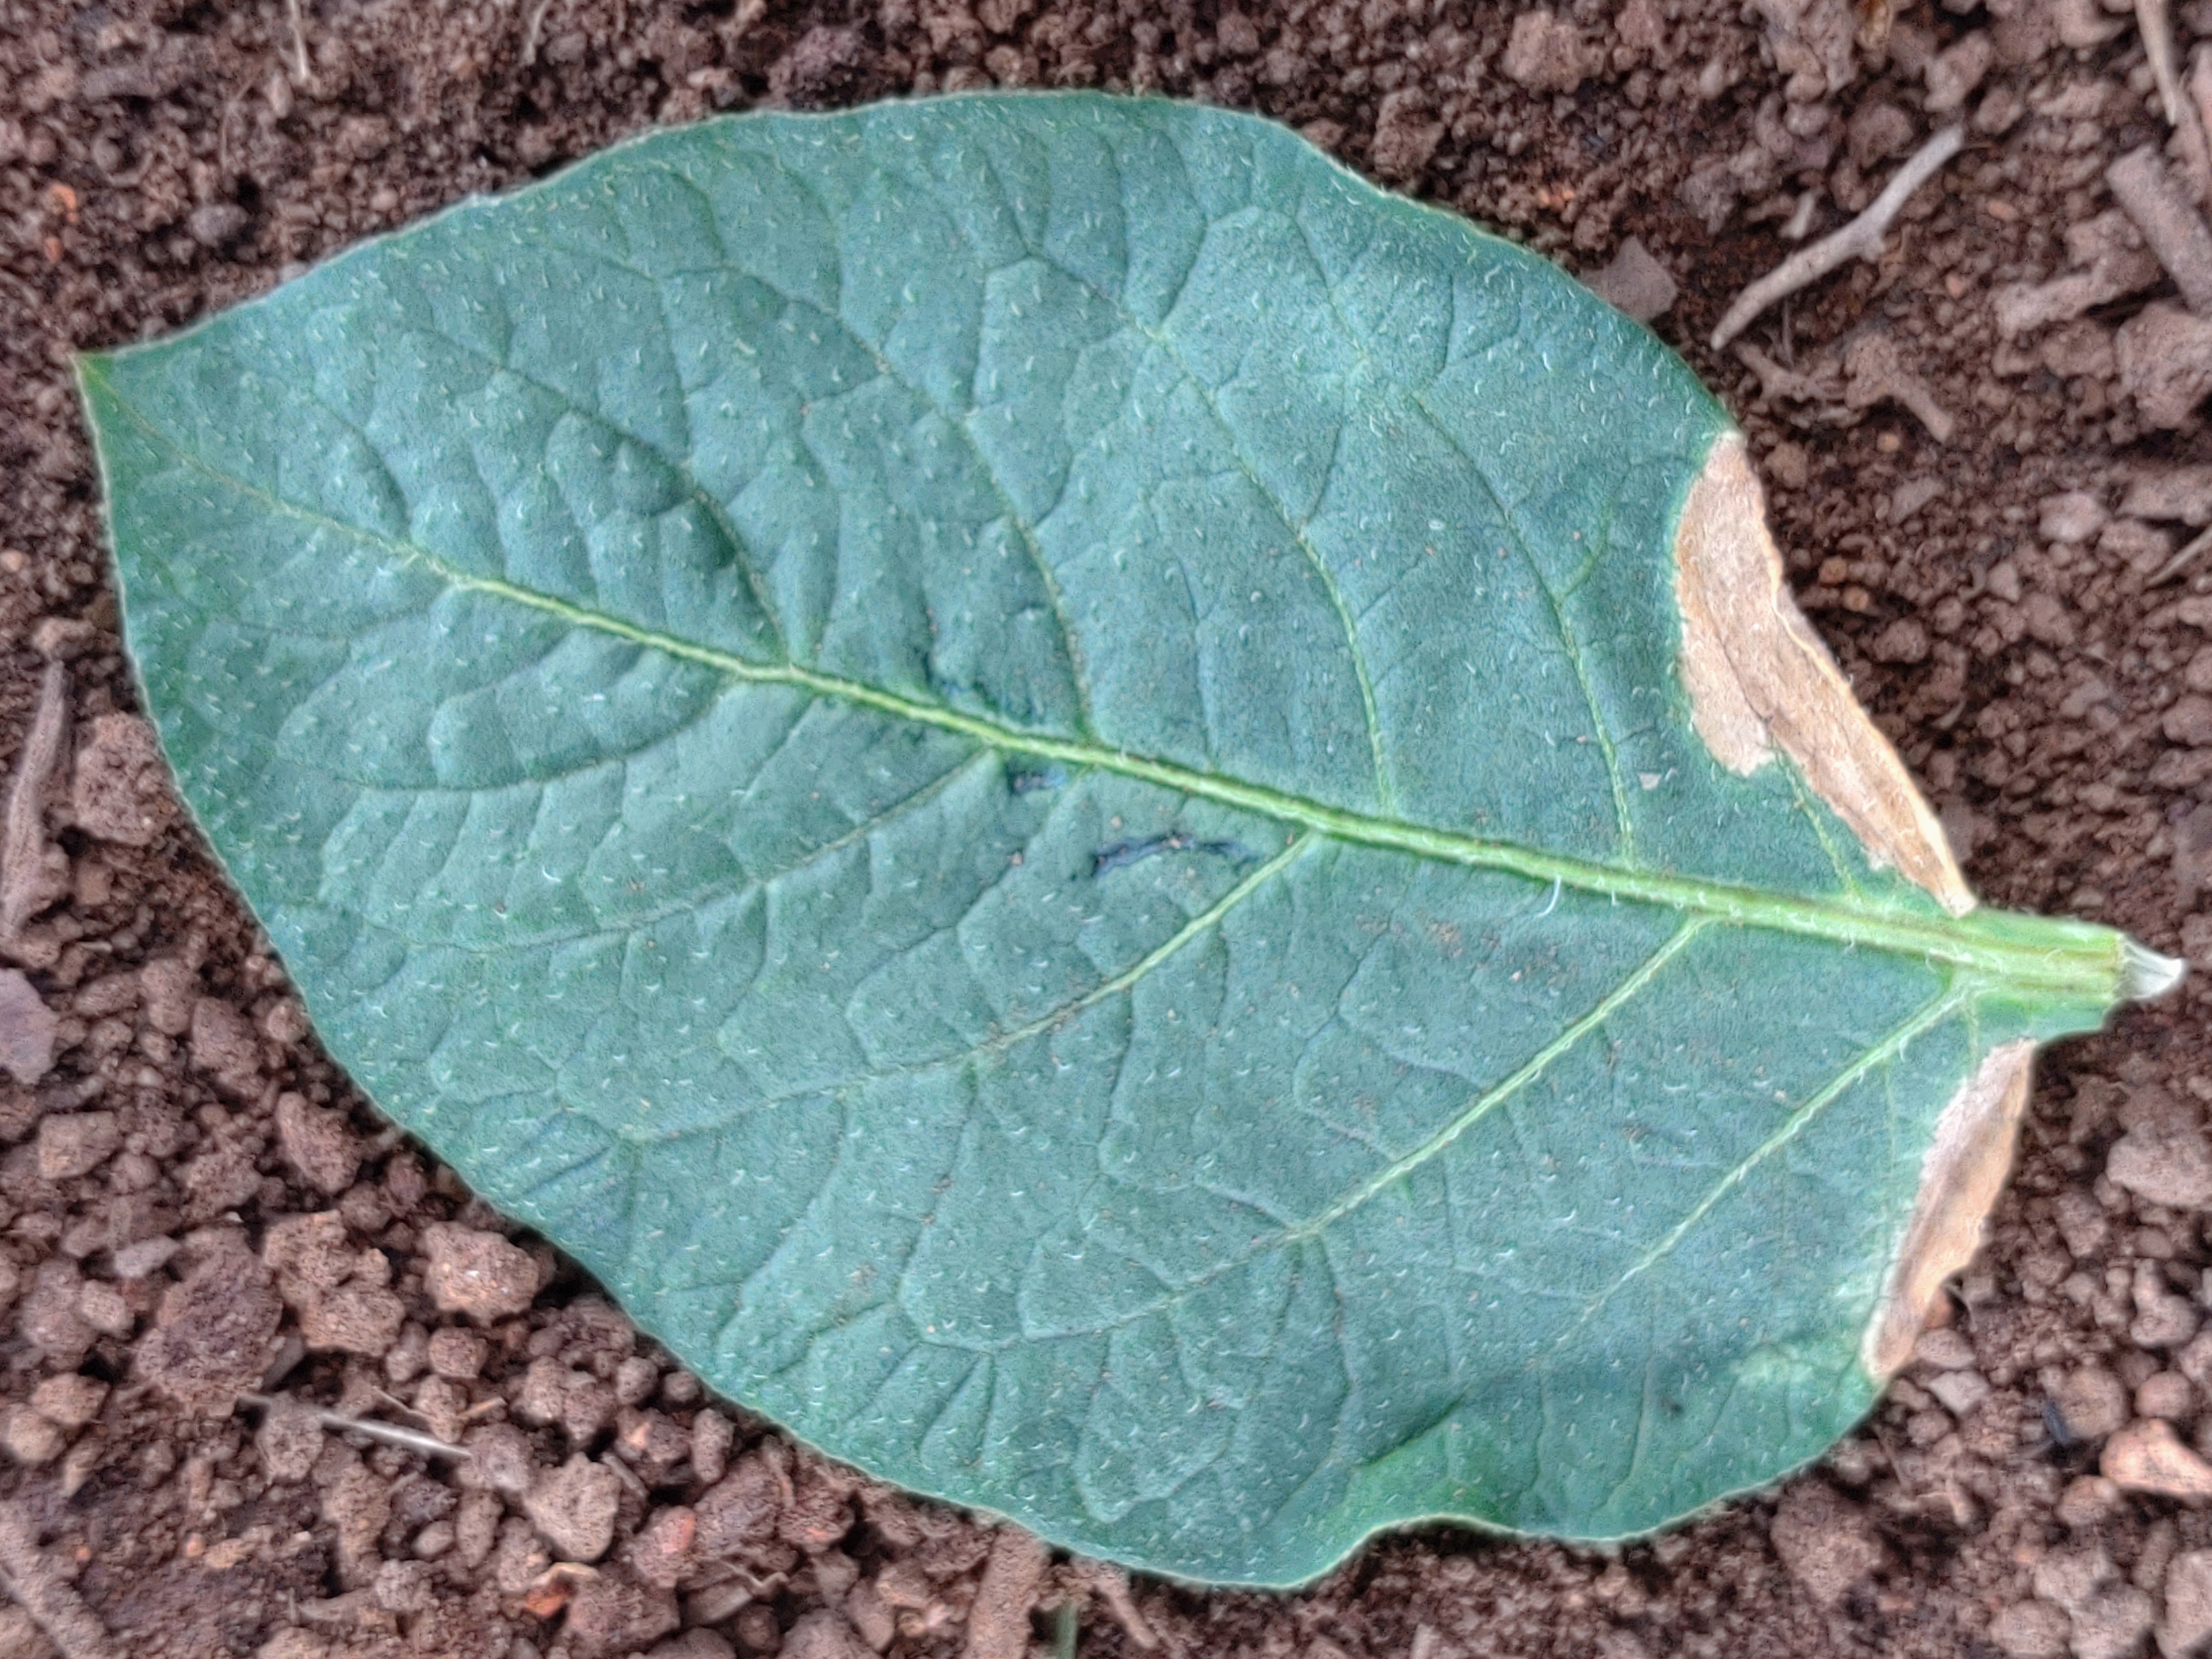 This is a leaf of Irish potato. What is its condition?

early blight
